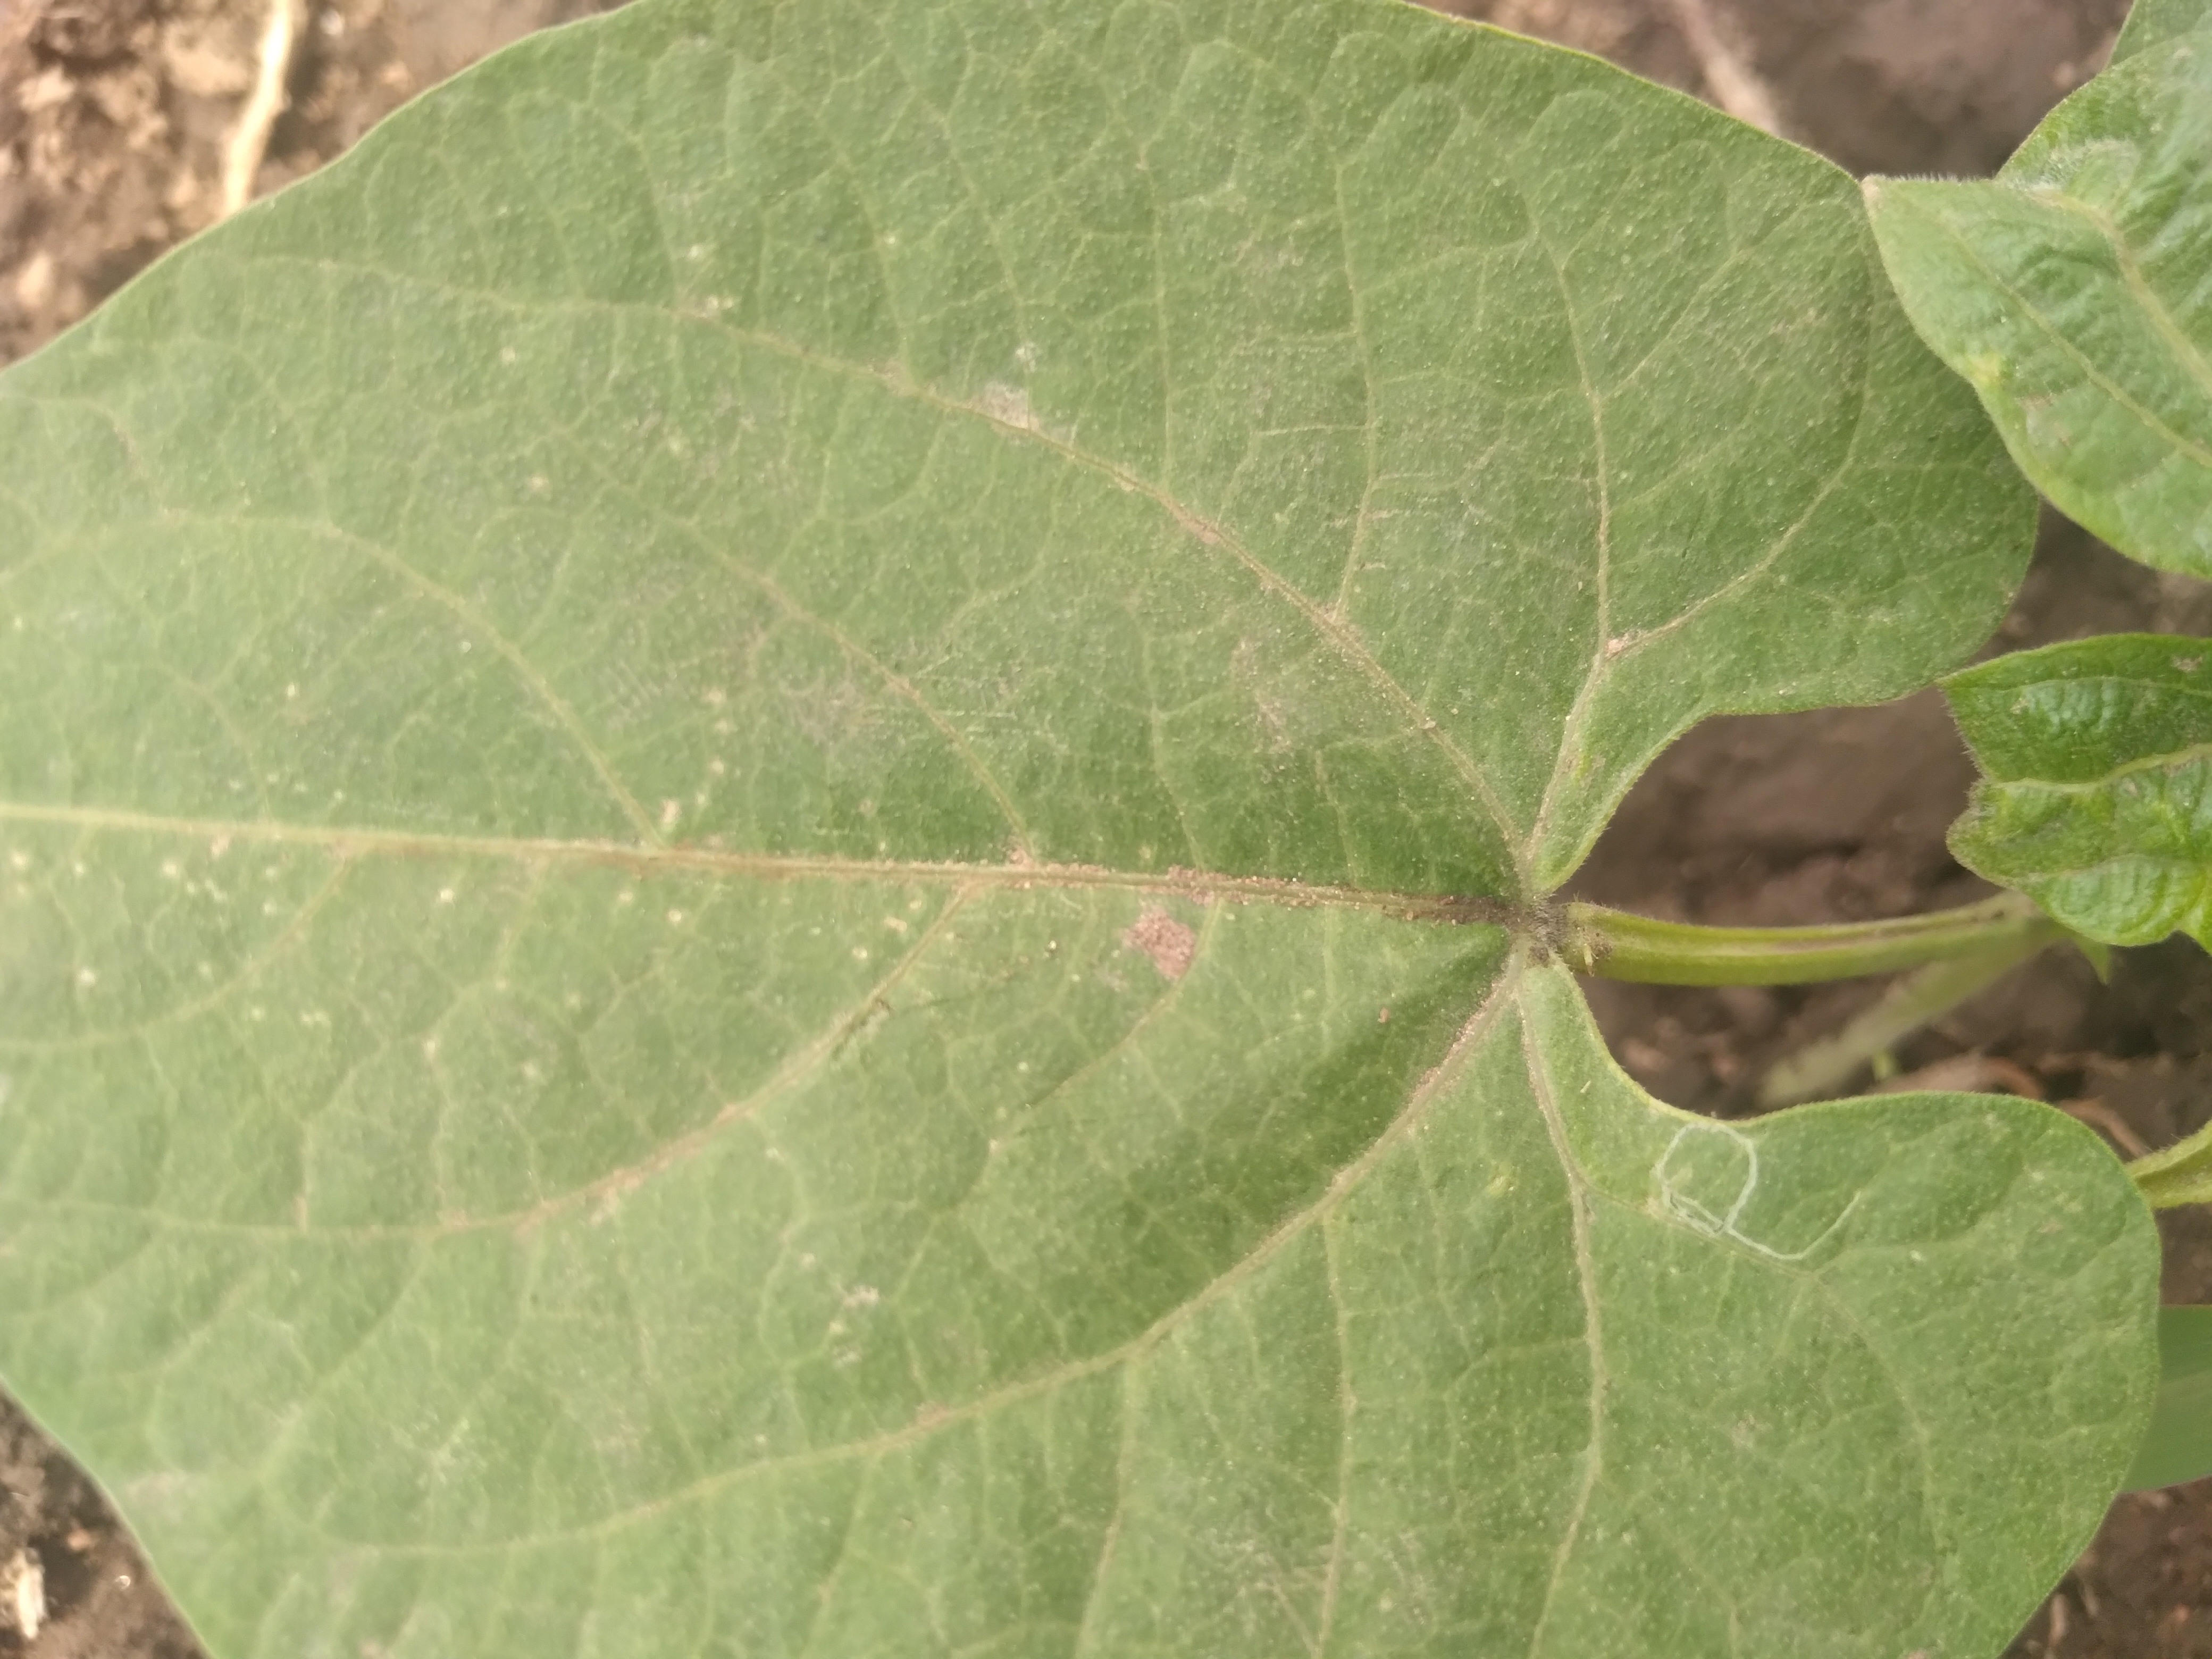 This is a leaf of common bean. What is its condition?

healthy
